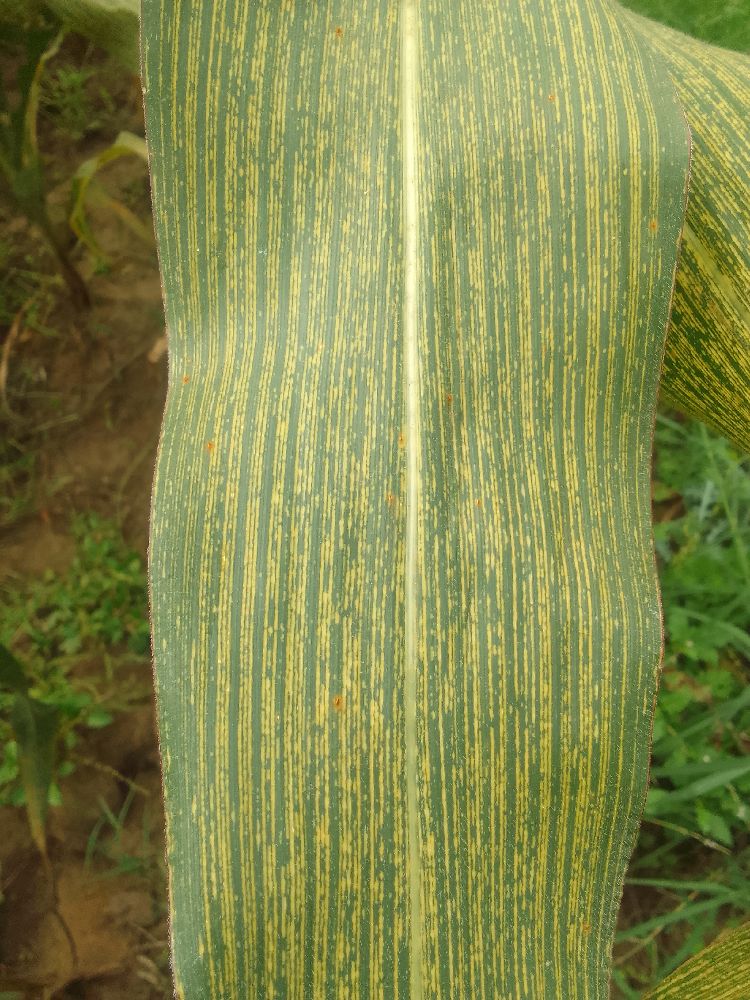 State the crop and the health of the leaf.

maize, maize streak virus
